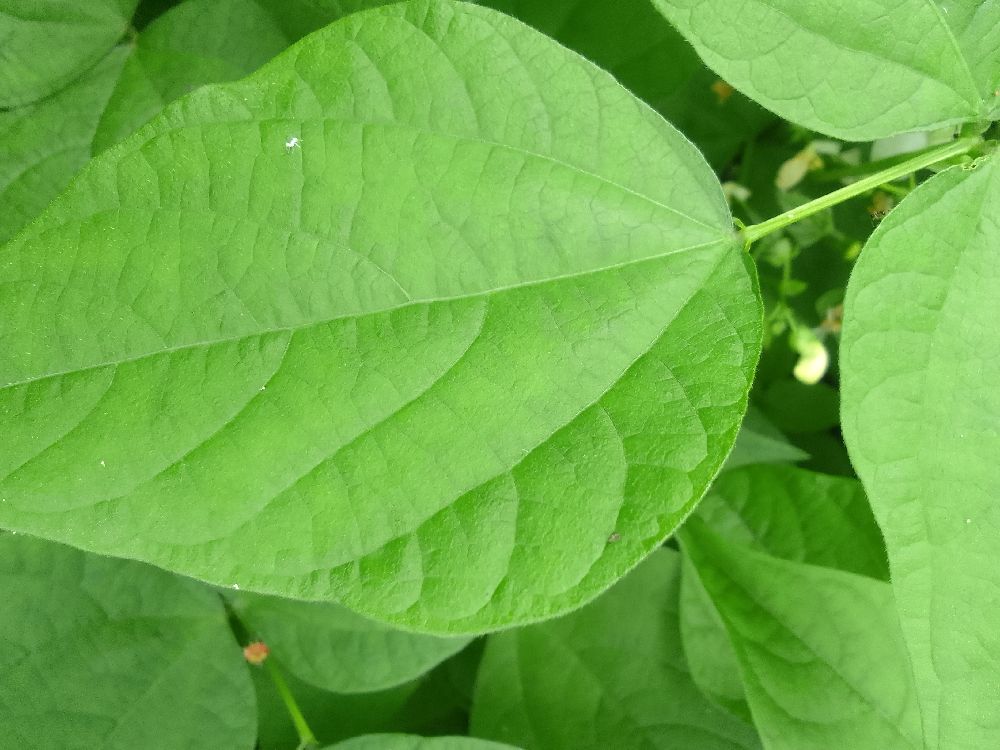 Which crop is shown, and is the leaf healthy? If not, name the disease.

common bean, healthy
